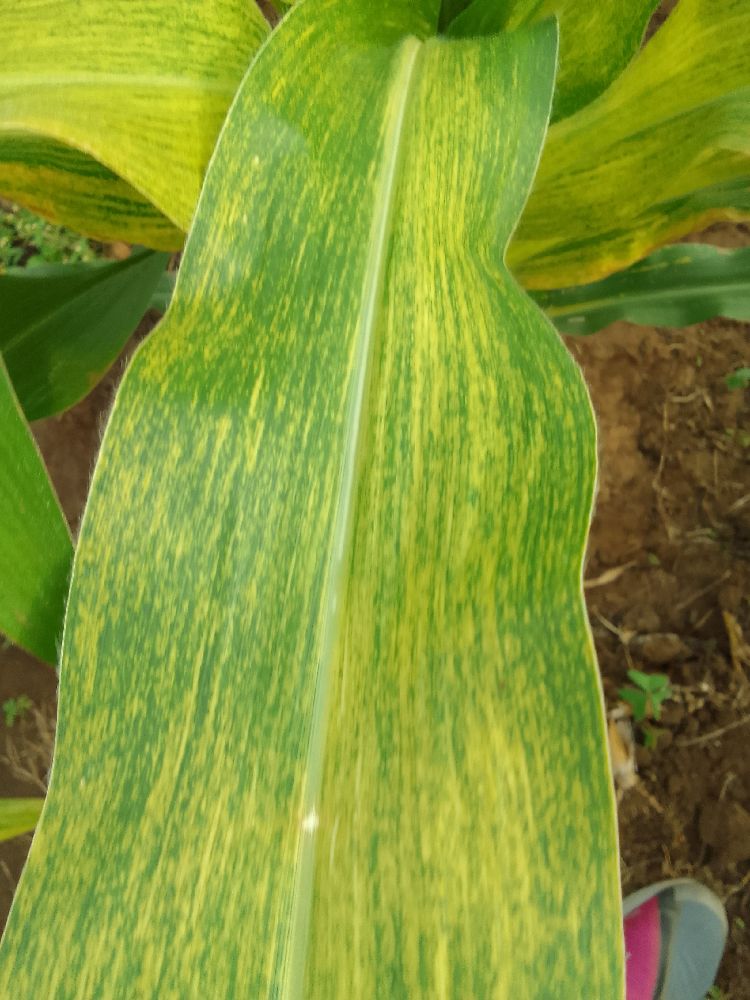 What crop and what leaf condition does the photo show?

maize, maize lethal necrosis
